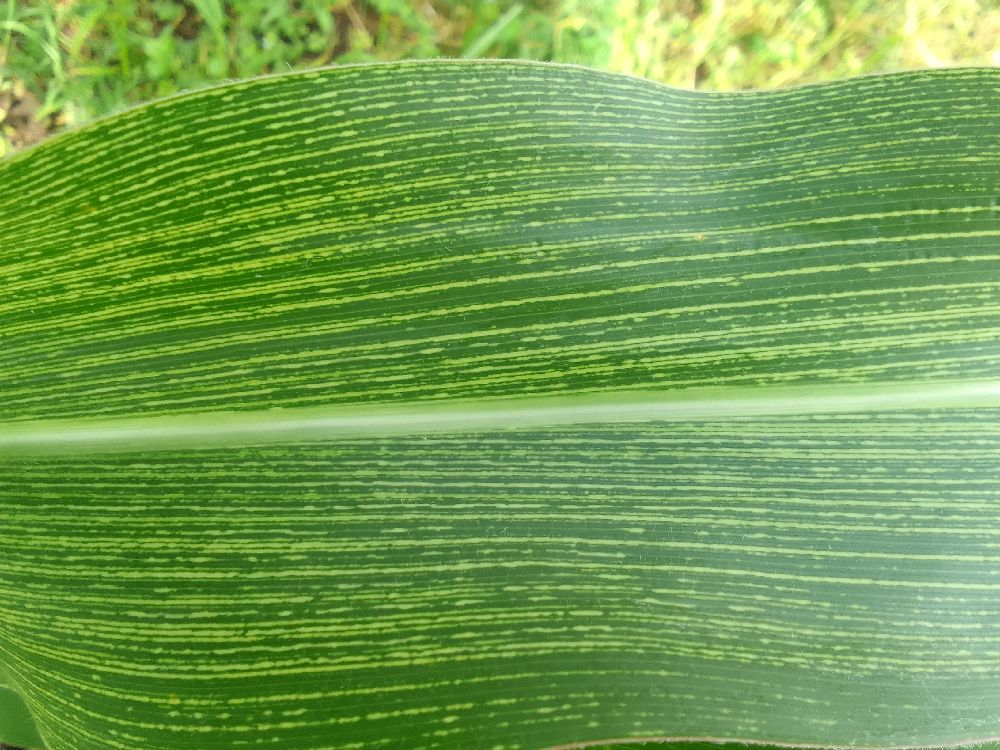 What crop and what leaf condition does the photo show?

maize, maize streak virus
